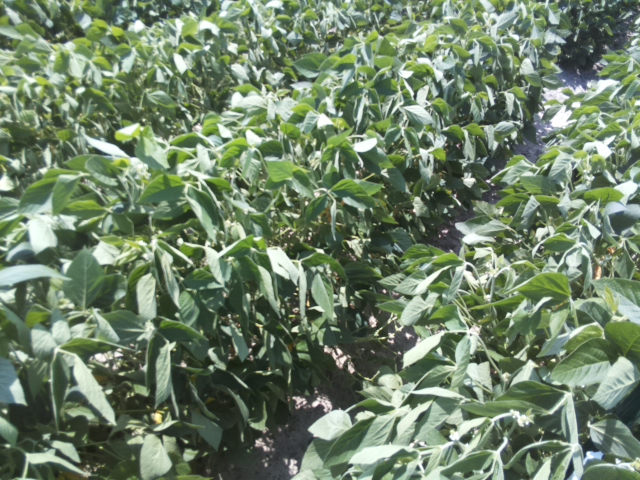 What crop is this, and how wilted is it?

soybean, slight leaflet or petiole turgor loss in upper canopy
